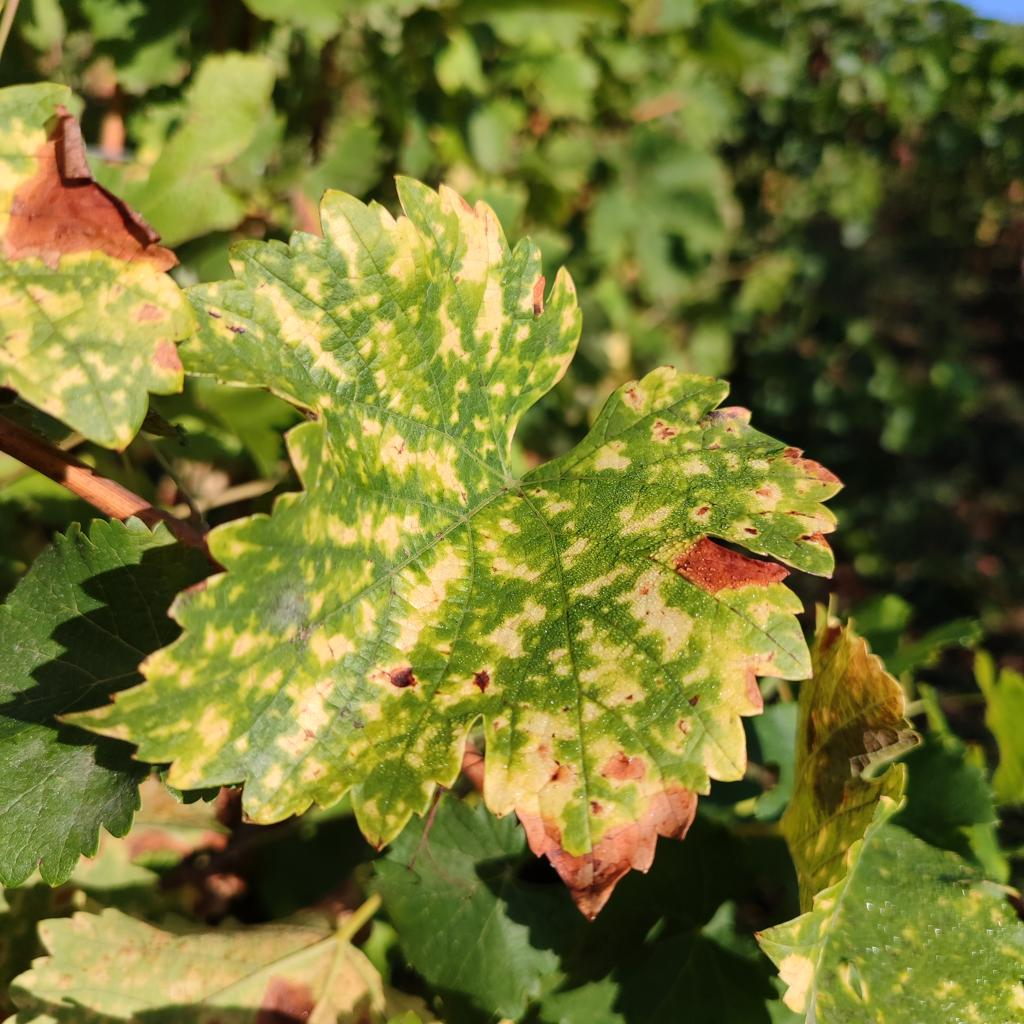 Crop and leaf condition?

grapevine, esca complex
